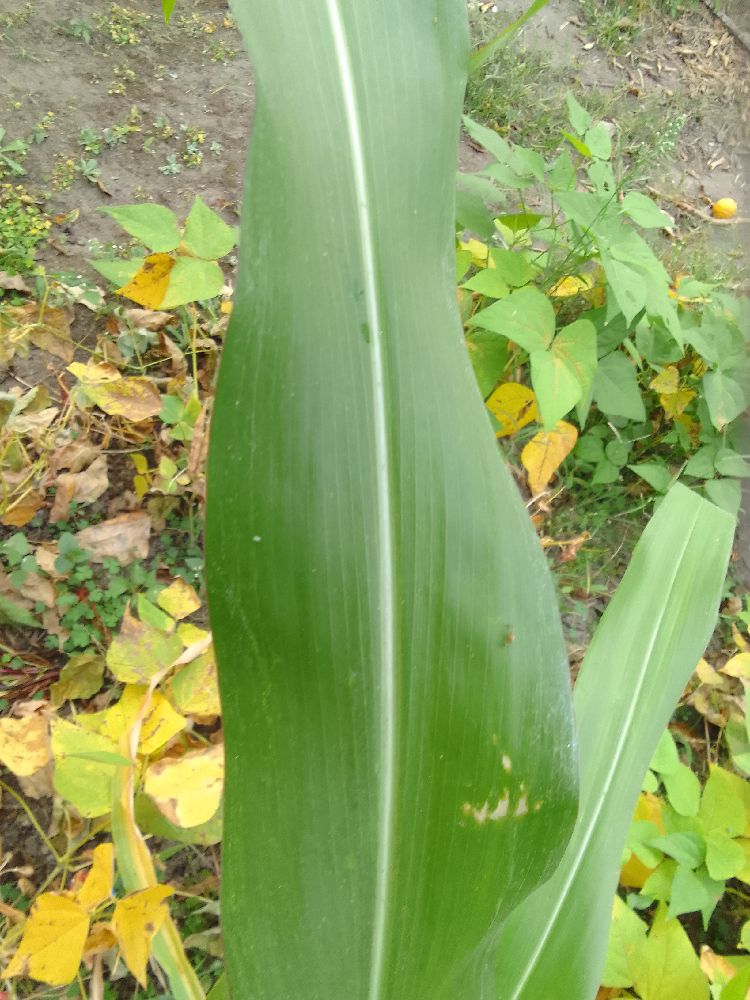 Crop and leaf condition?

maize, healthy
